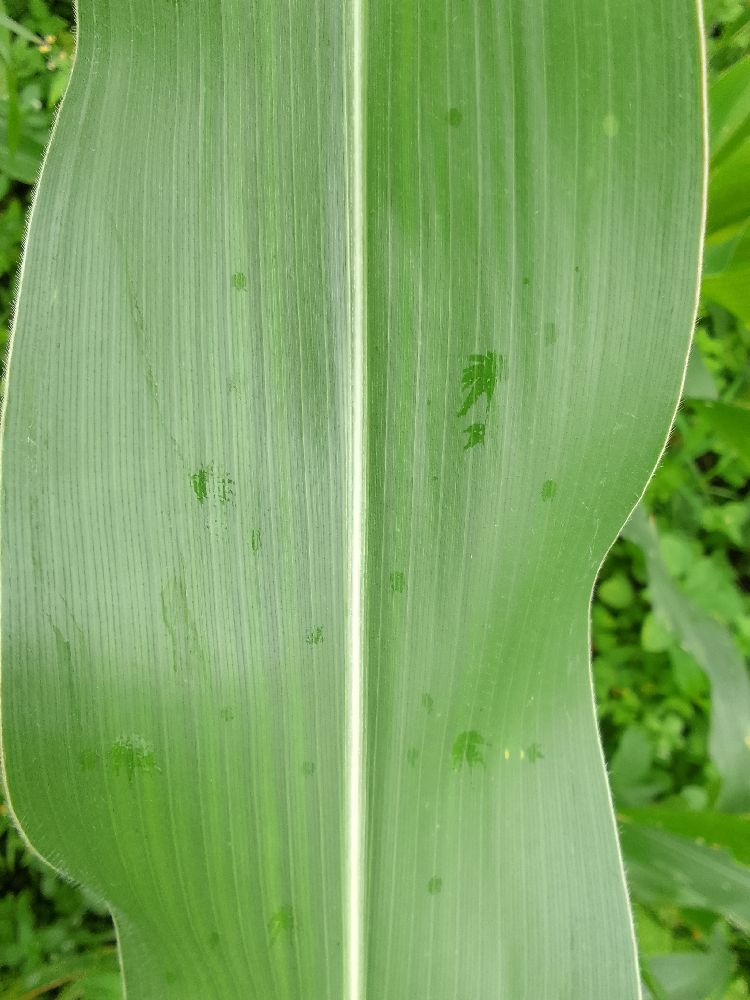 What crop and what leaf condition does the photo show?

maize, healthy
